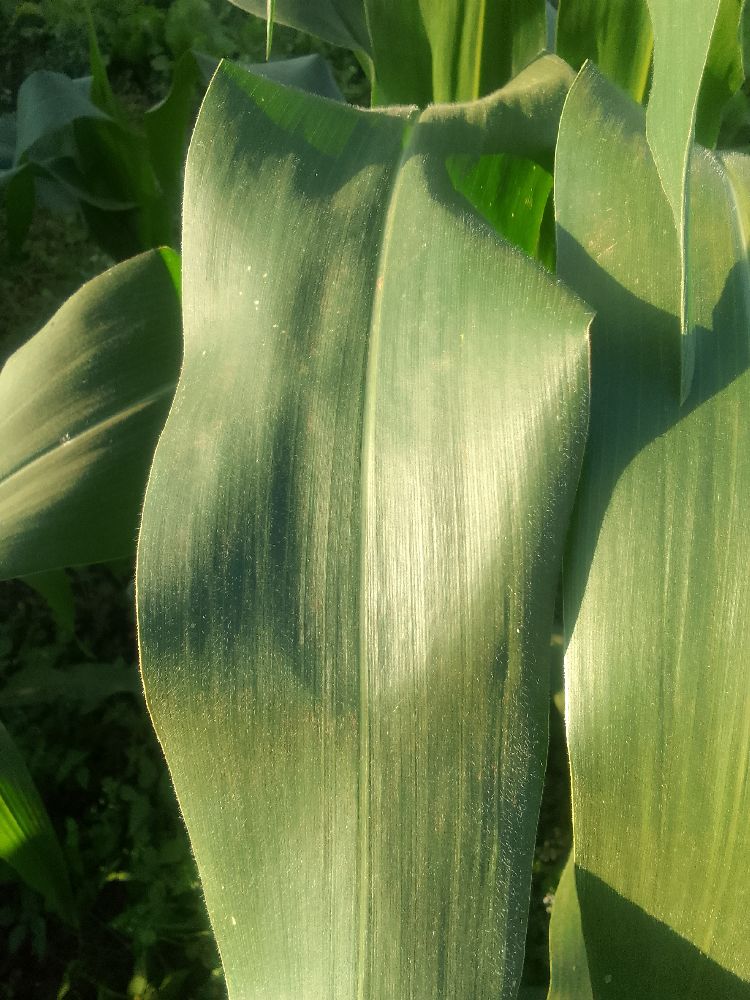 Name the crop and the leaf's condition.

maize, healthy
